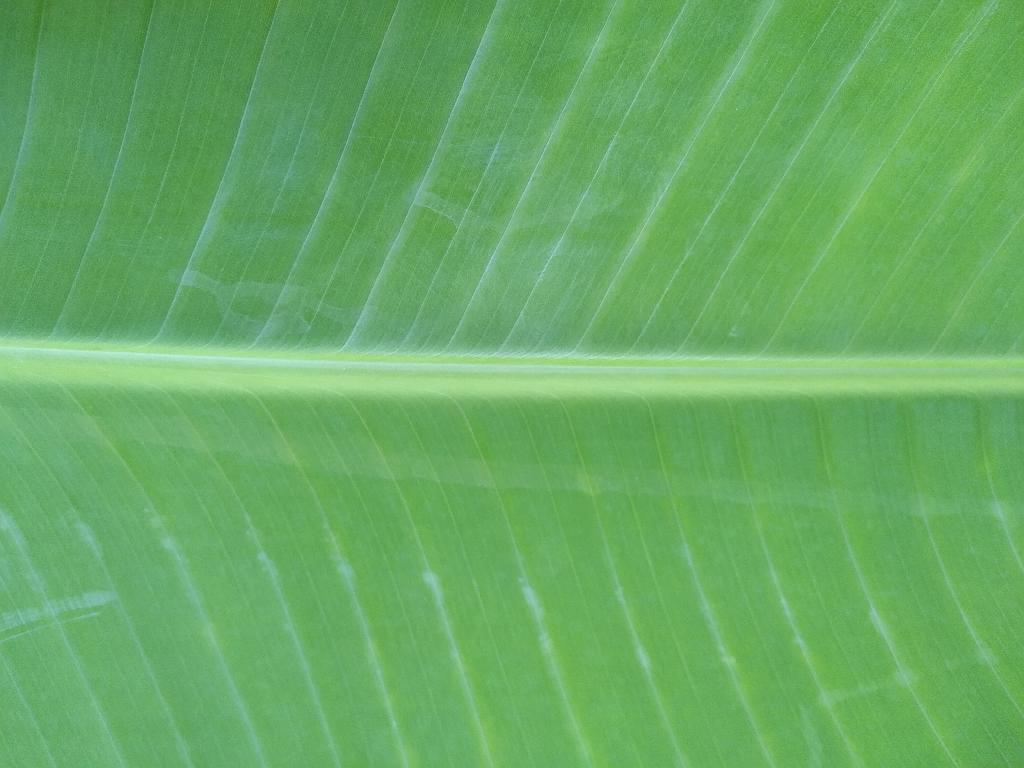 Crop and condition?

banana, healthy
